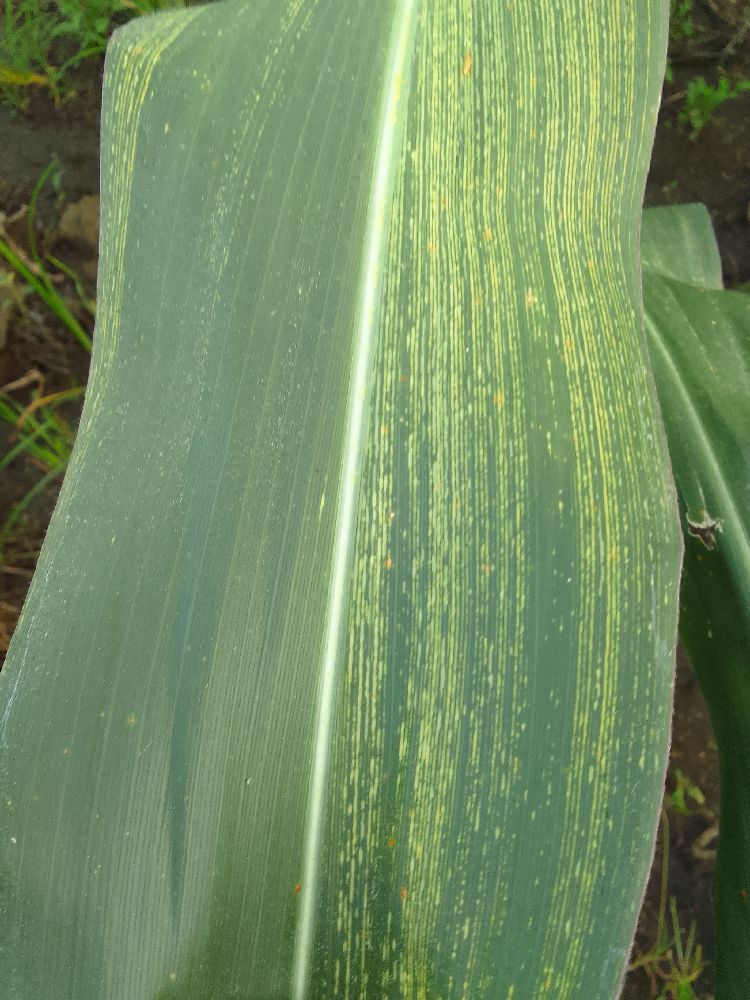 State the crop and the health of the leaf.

maize, maize streak virus
